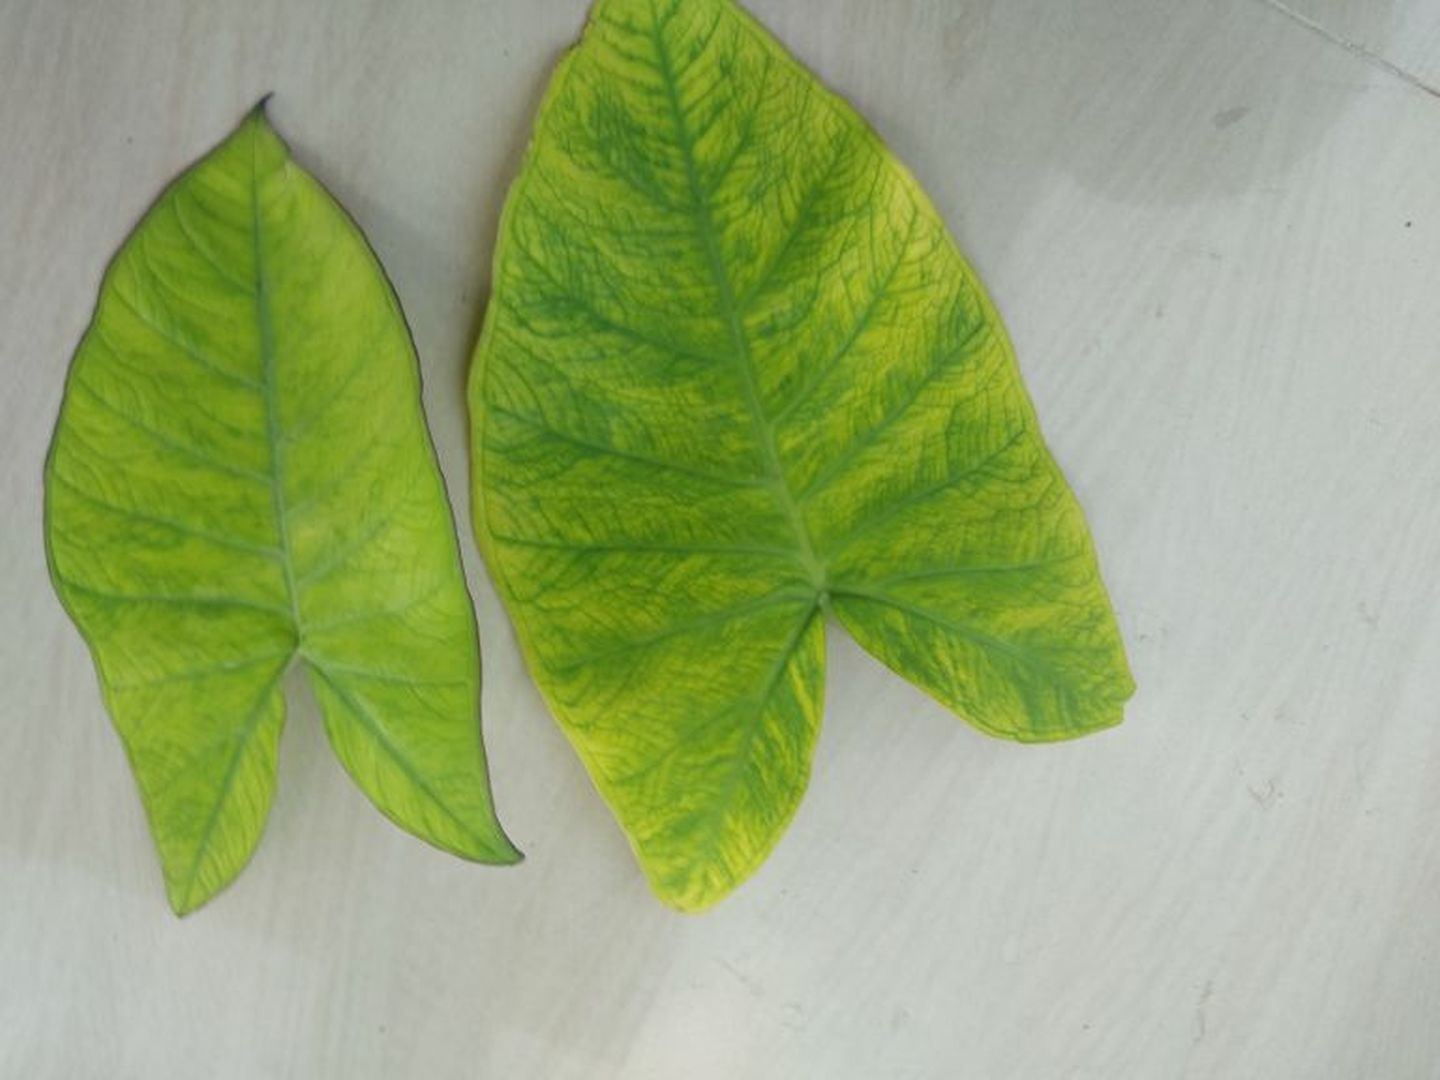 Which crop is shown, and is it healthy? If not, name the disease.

taro, mosaic
